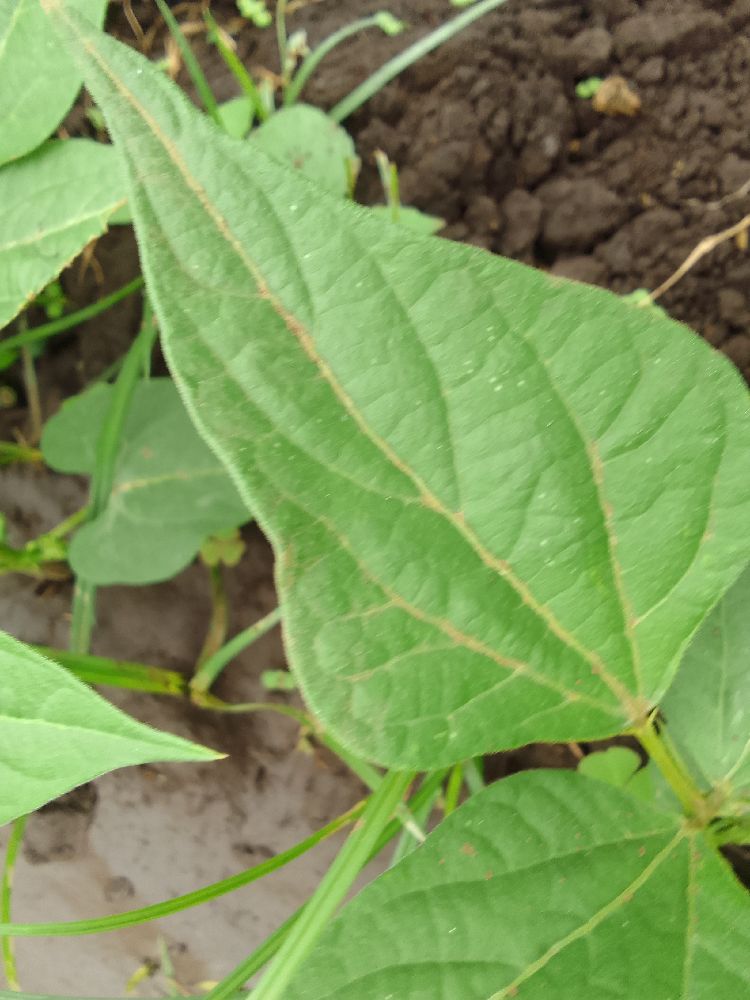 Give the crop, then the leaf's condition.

common bean, healthy
